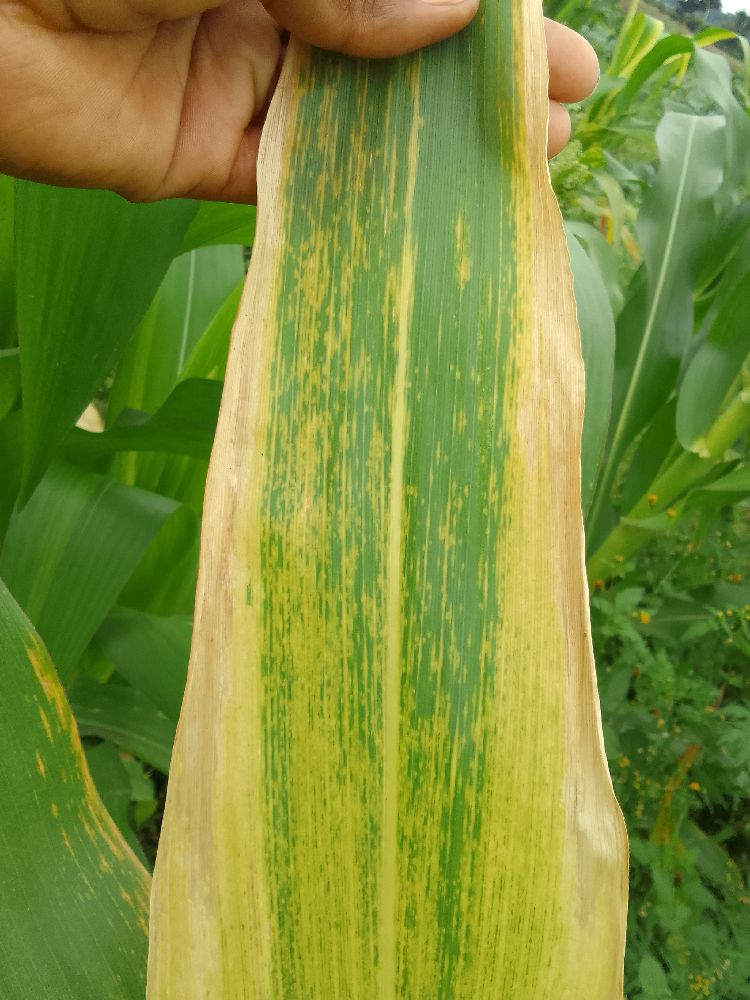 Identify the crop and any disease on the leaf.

maize, maize lethal necrosis
